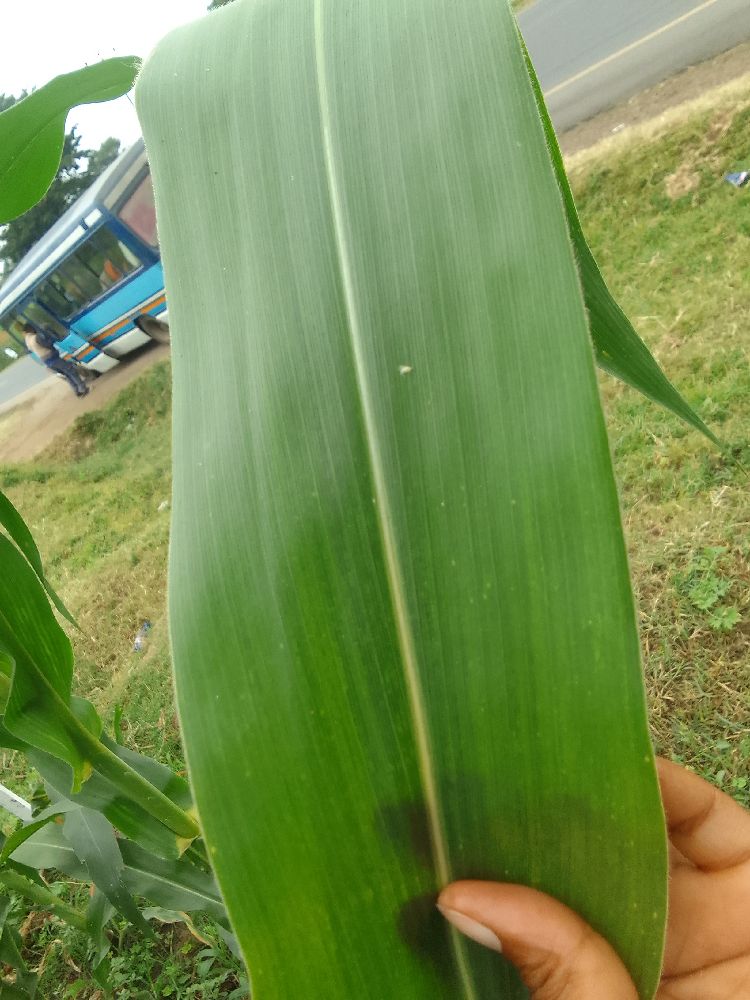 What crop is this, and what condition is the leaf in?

maize, healthy
